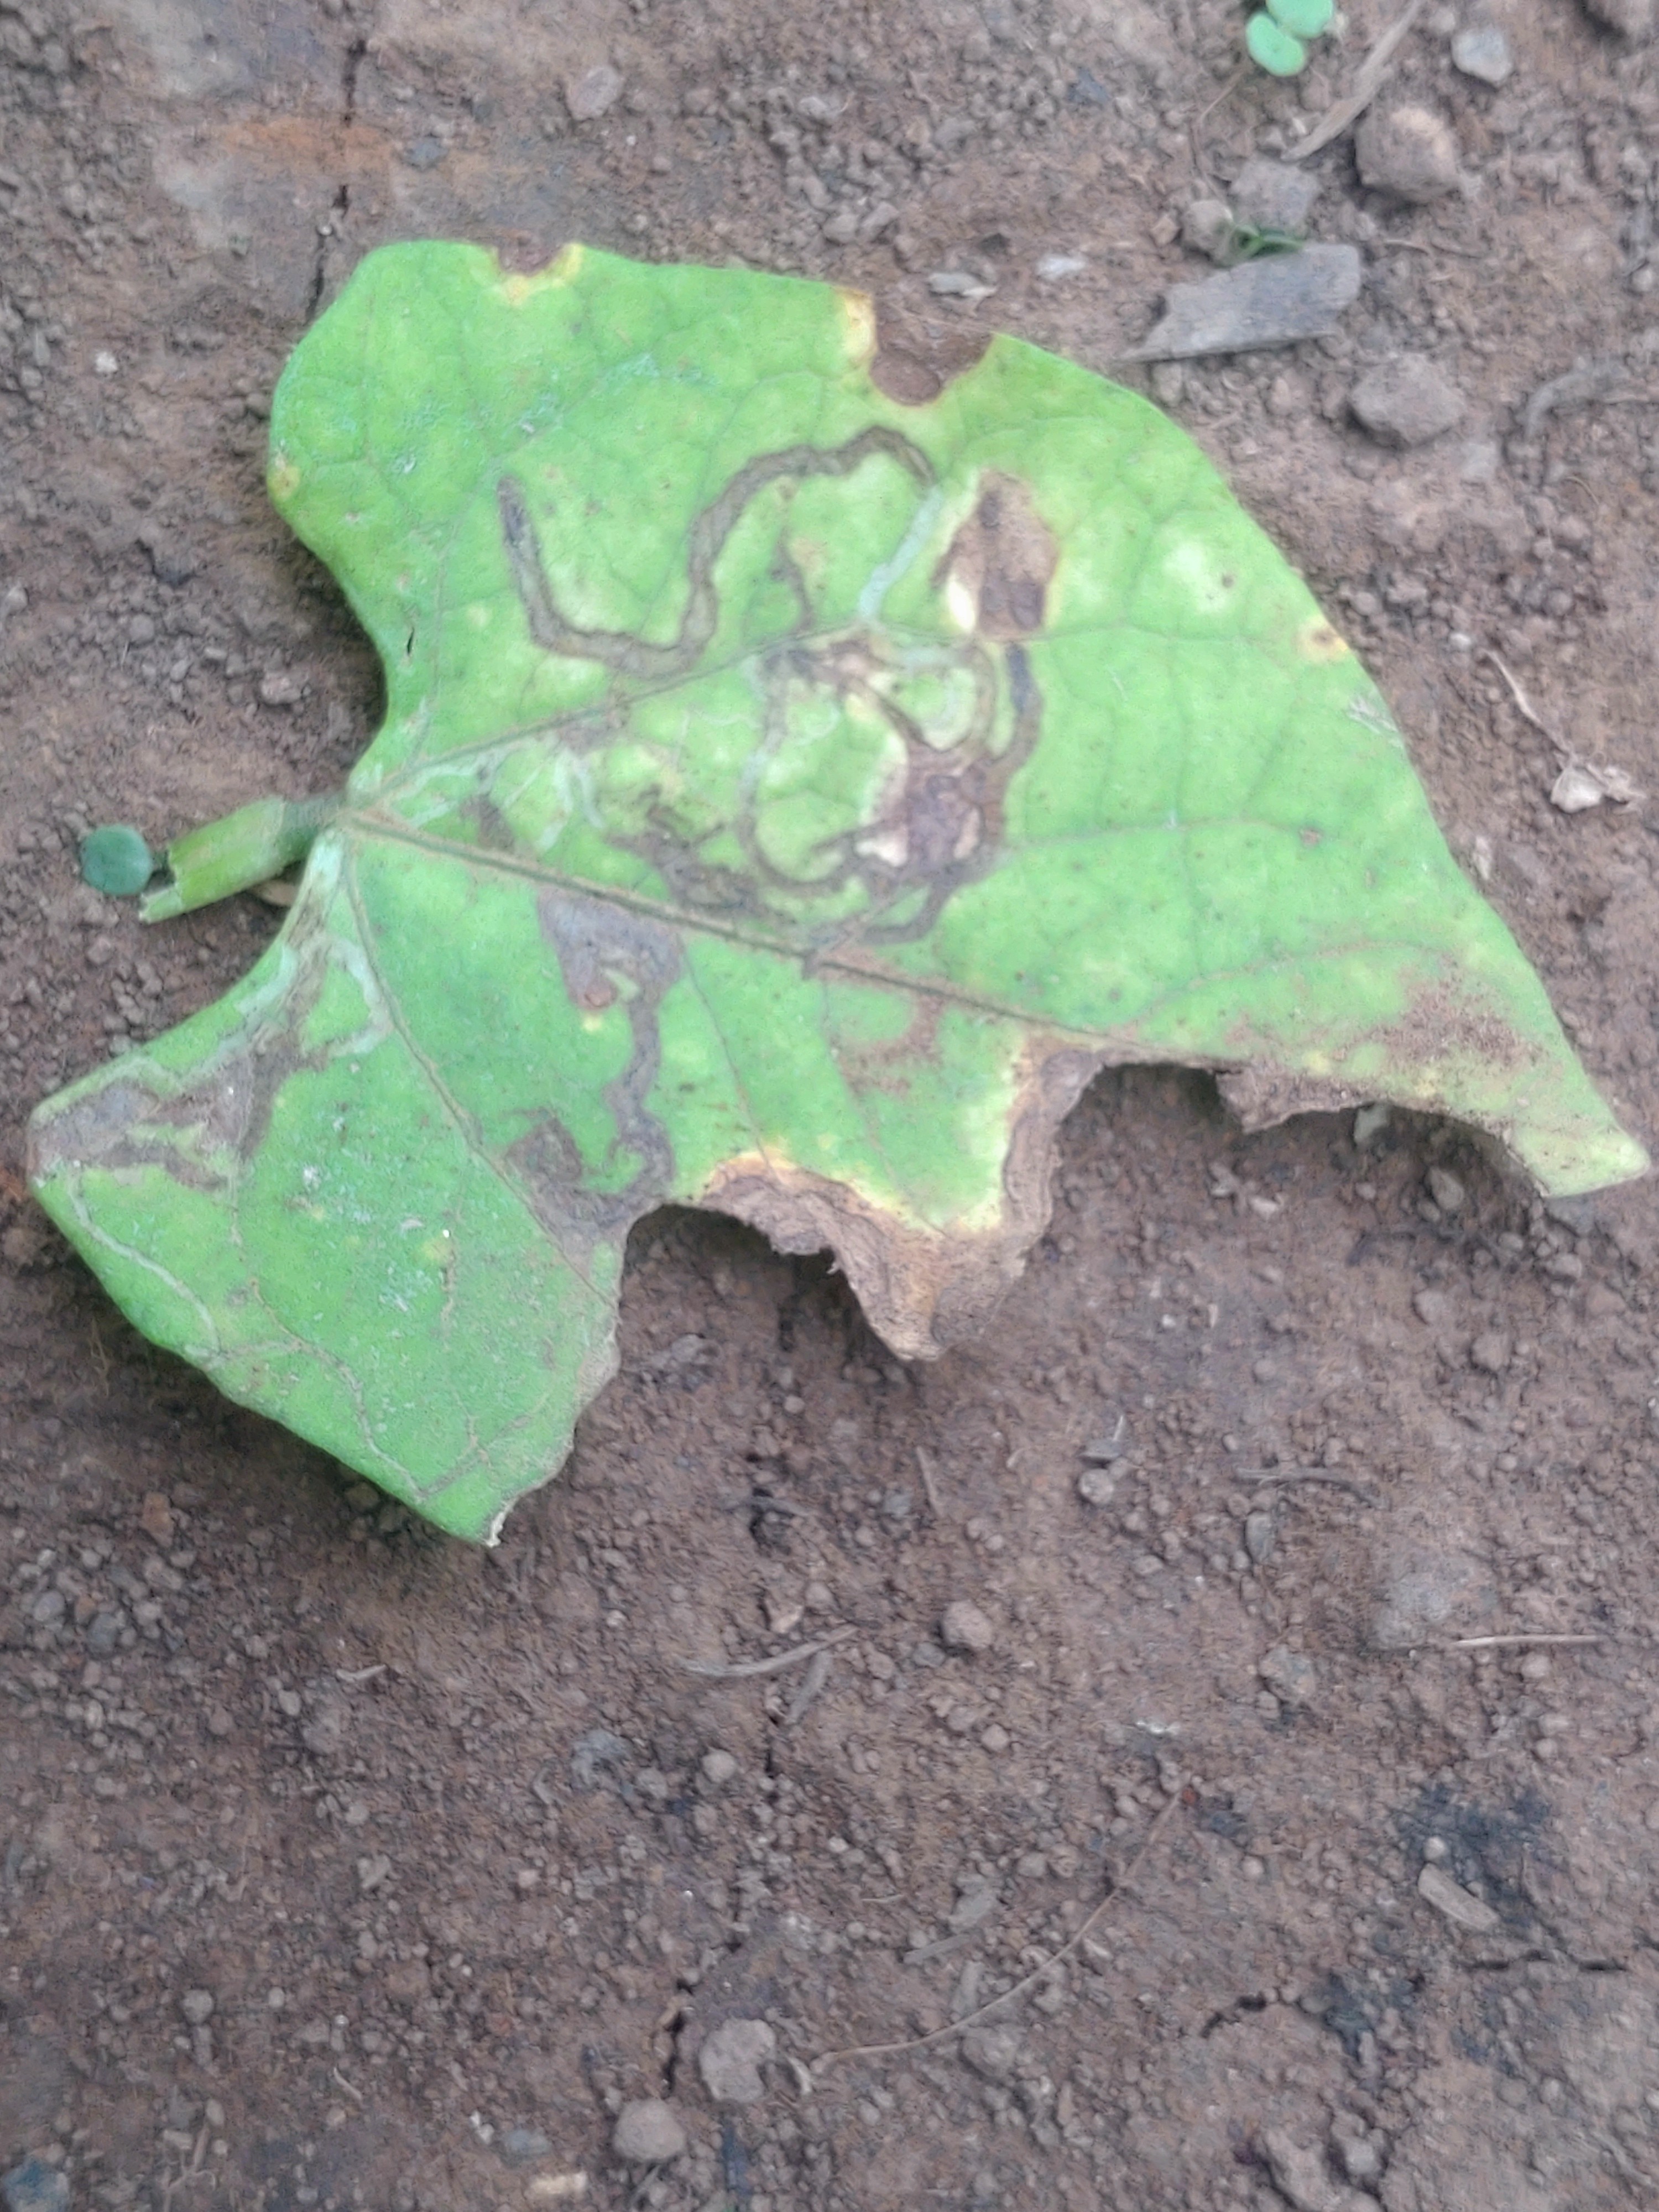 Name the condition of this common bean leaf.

anthracnose
